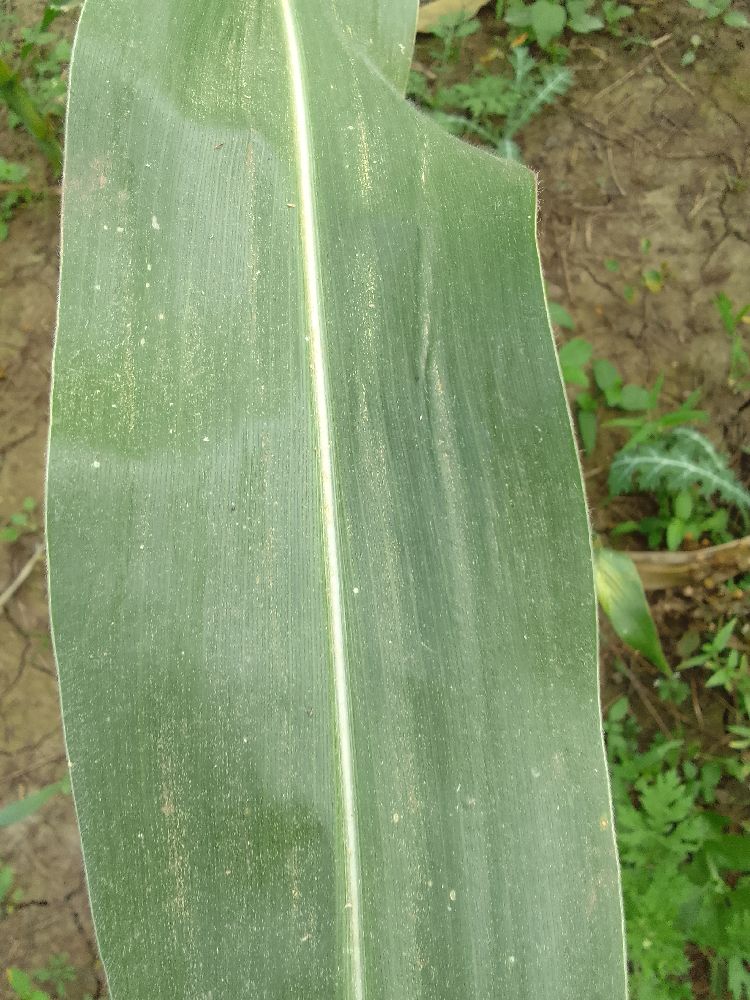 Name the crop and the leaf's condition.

maize, healthy
